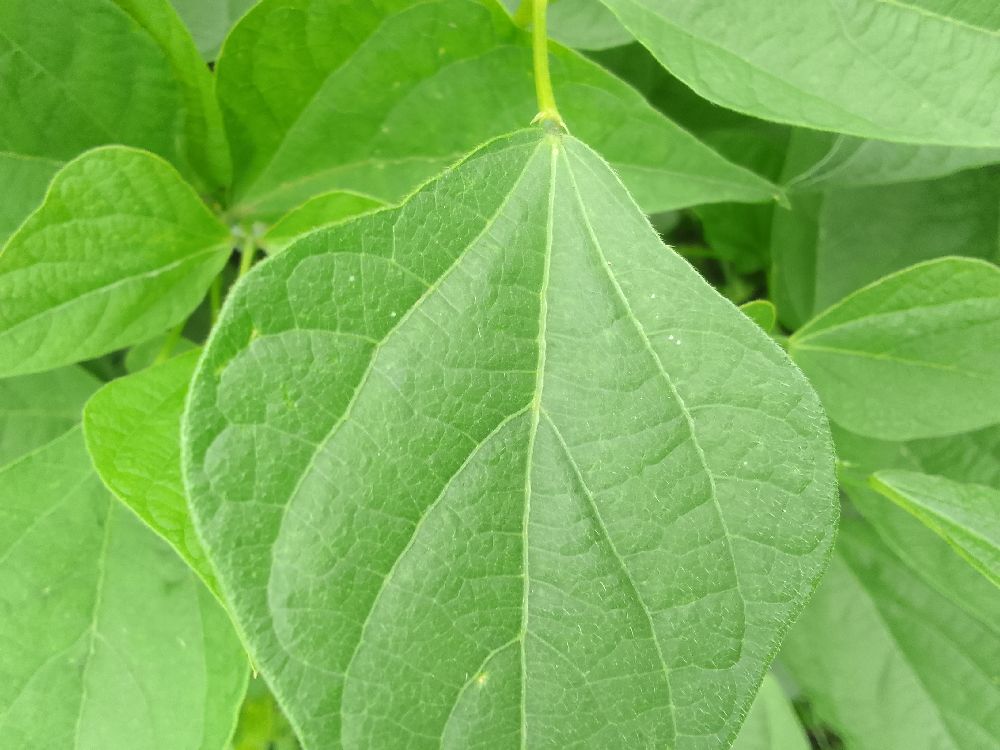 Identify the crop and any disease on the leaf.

common bean, healthy
